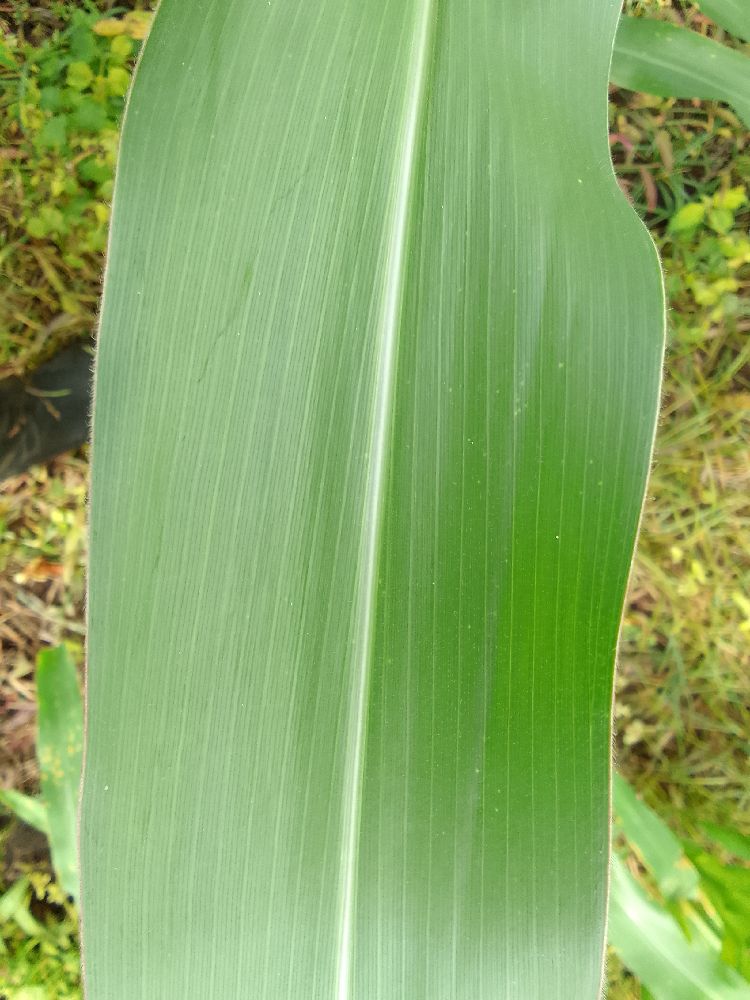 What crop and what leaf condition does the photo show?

maize, healthy
